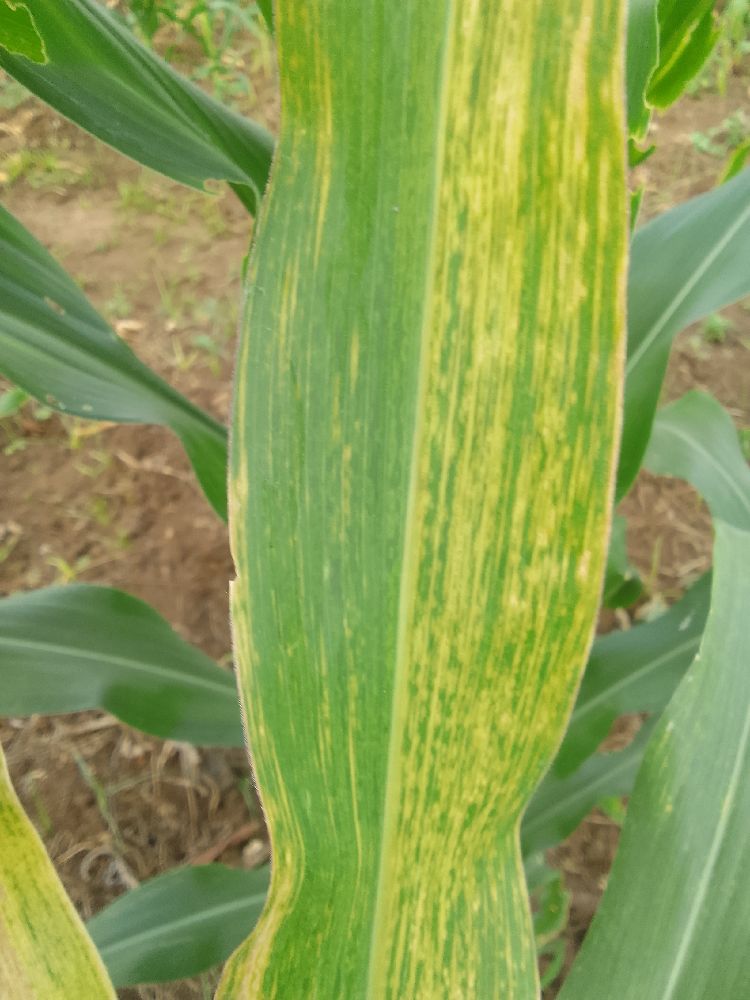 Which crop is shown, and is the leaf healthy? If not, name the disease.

maize, maize lethal necrosis
